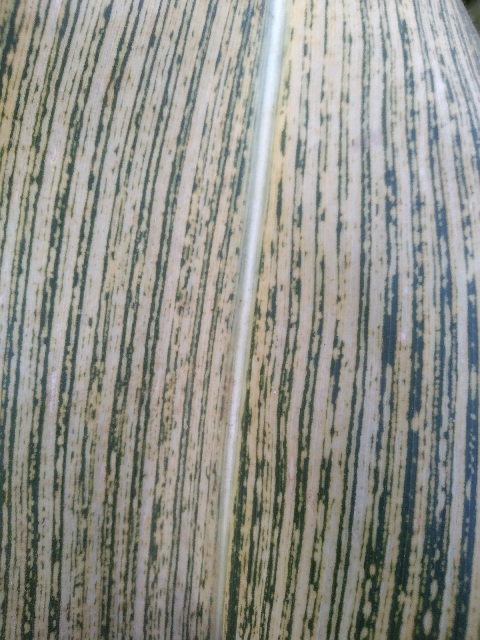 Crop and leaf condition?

maize, maize streak virus
